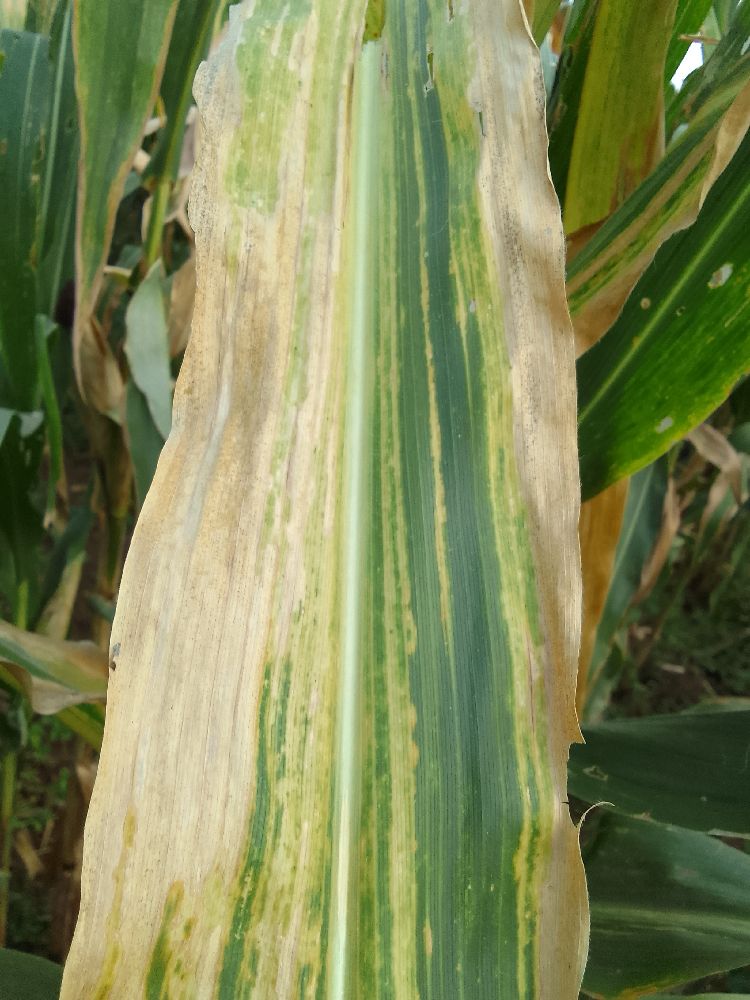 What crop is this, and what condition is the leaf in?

maize, maize lethal necrosis
